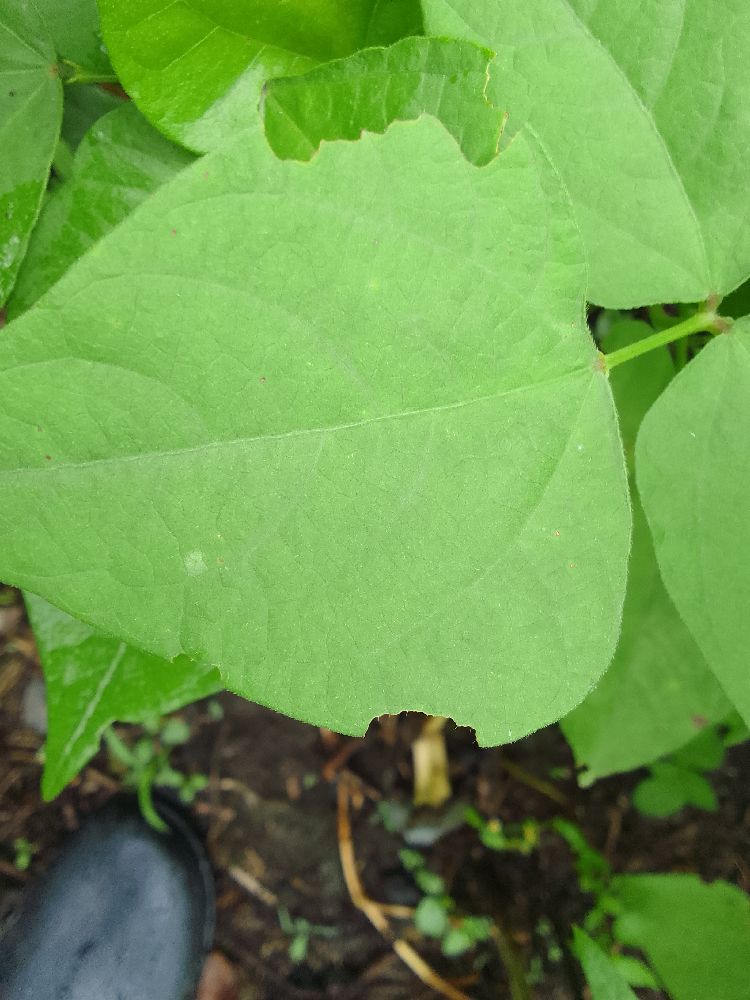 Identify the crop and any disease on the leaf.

common bean, healthy
